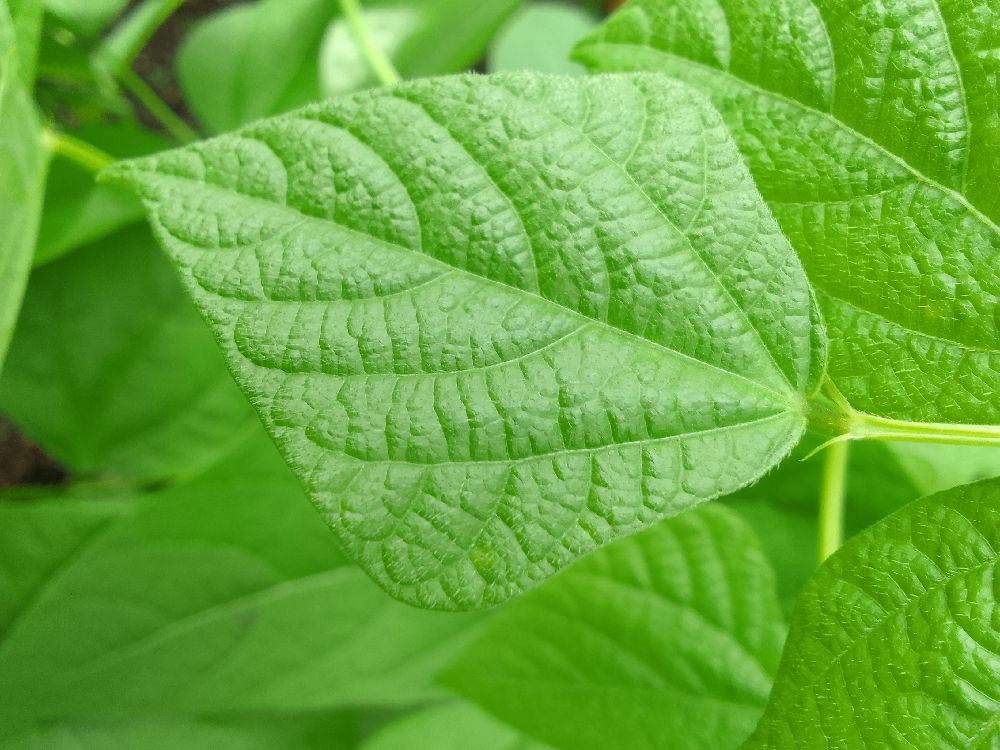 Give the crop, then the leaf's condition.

common bean, healthy
